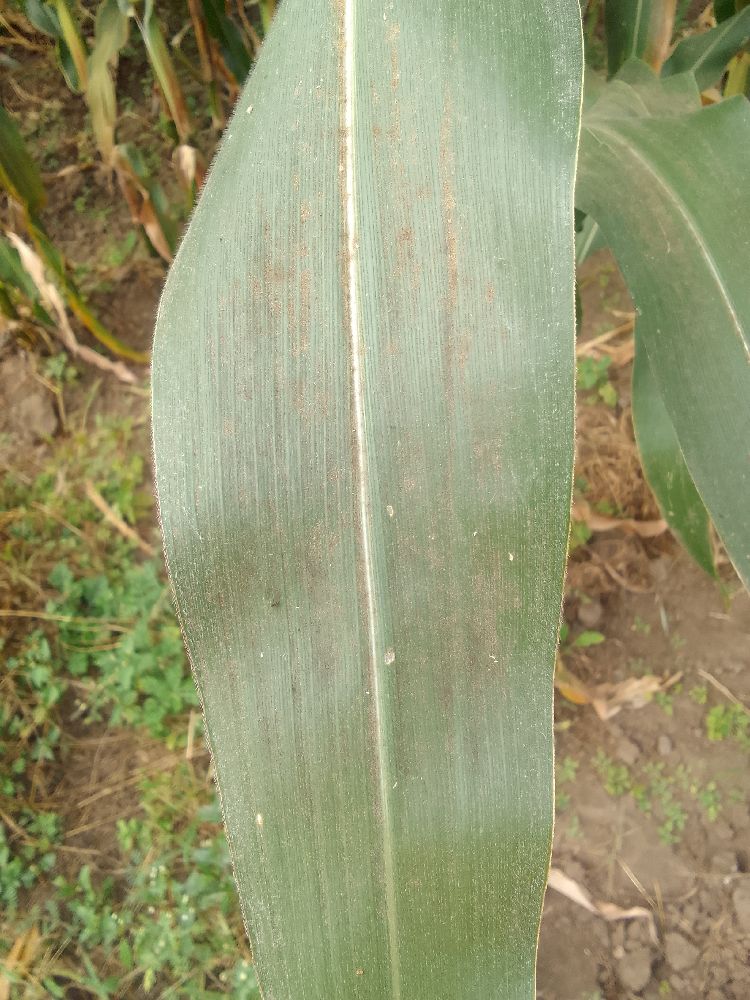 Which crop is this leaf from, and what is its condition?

maize, healthy
